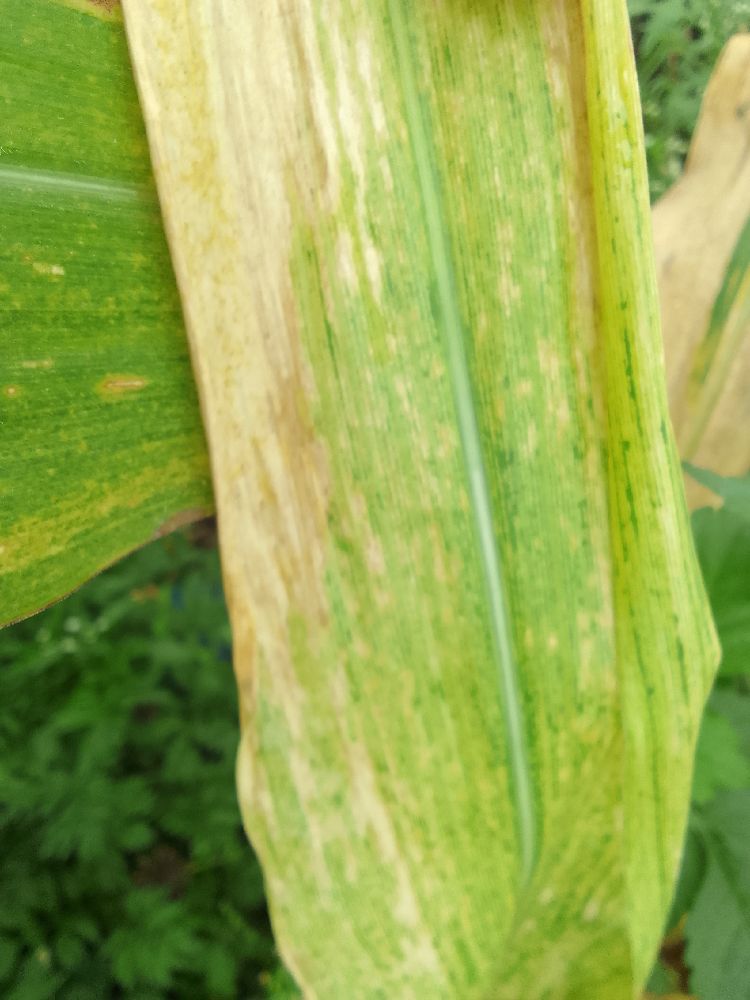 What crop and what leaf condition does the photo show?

maize, maize lethal necrosis
